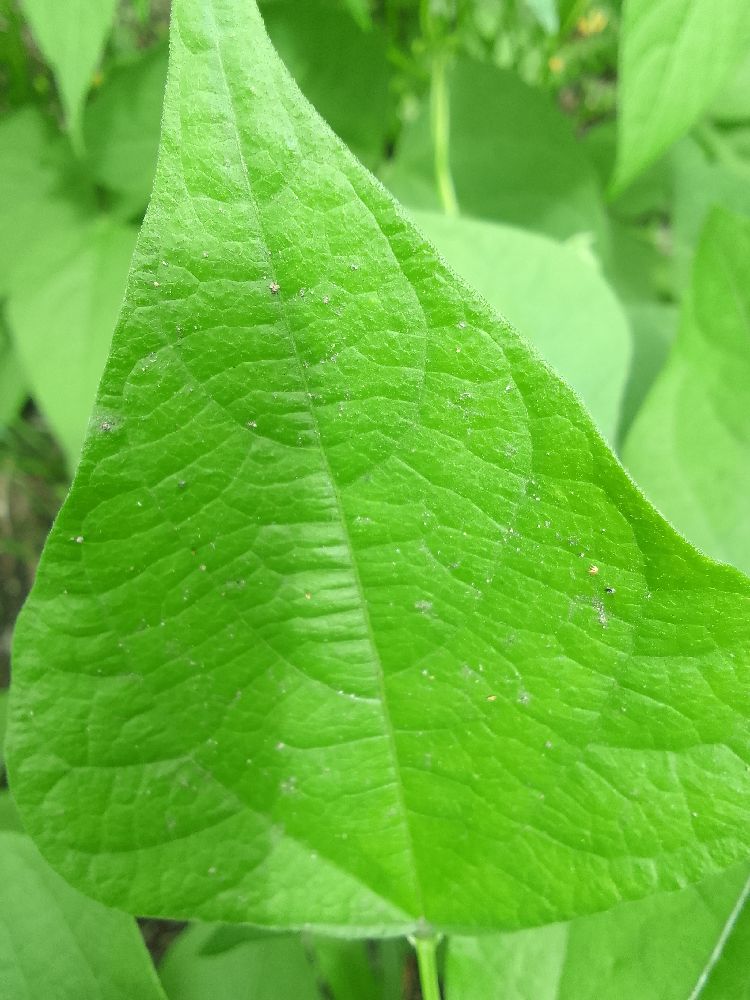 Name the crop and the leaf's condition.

common bean, healthy
